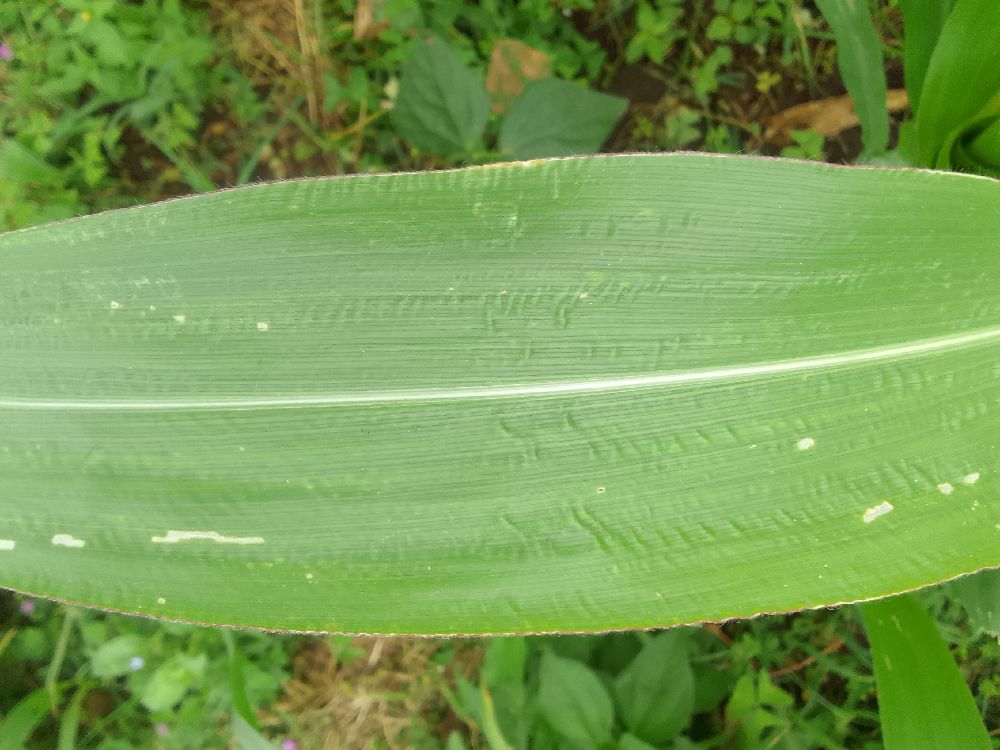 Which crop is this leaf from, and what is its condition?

maize, healthy
